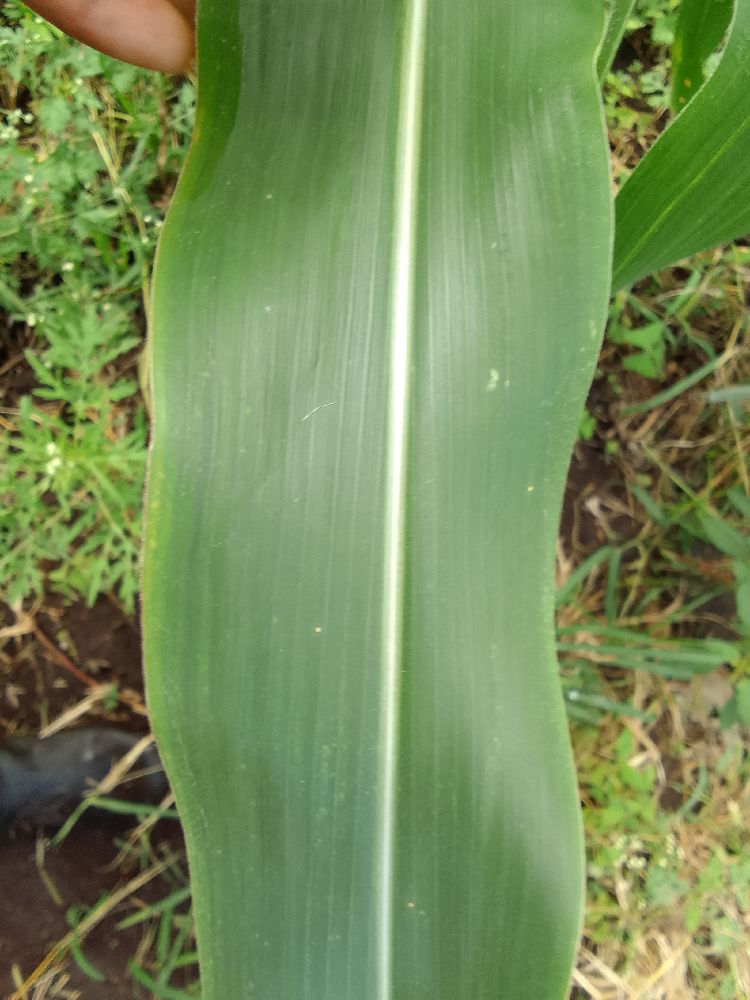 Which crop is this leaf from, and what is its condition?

maize, healthy
